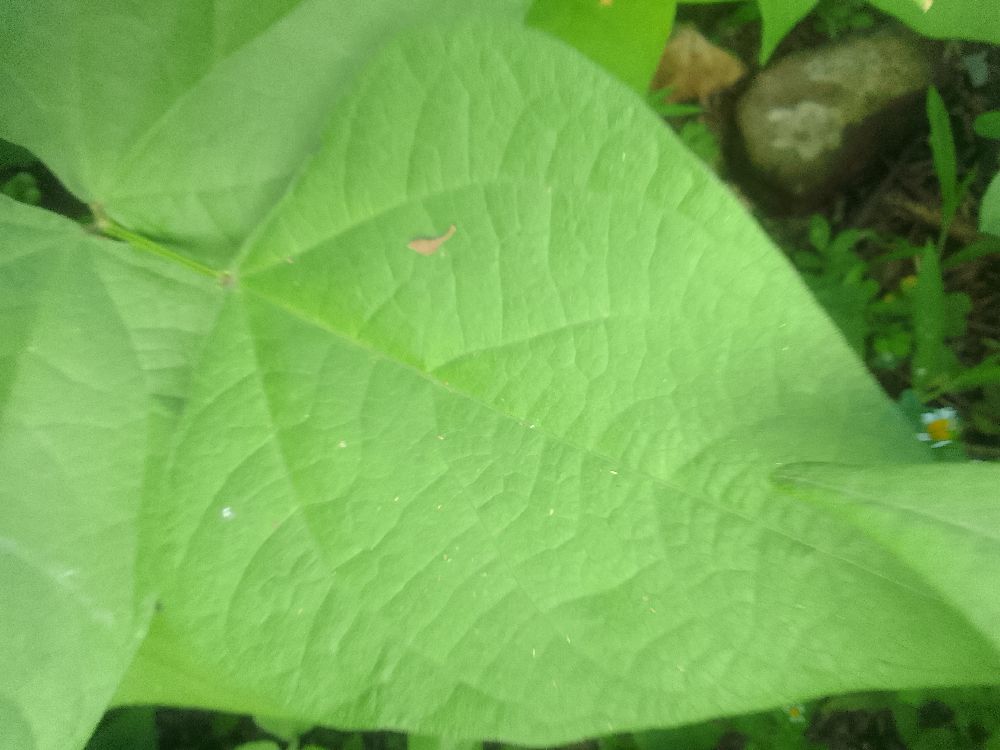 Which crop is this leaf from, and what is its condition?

common bean, healthy
